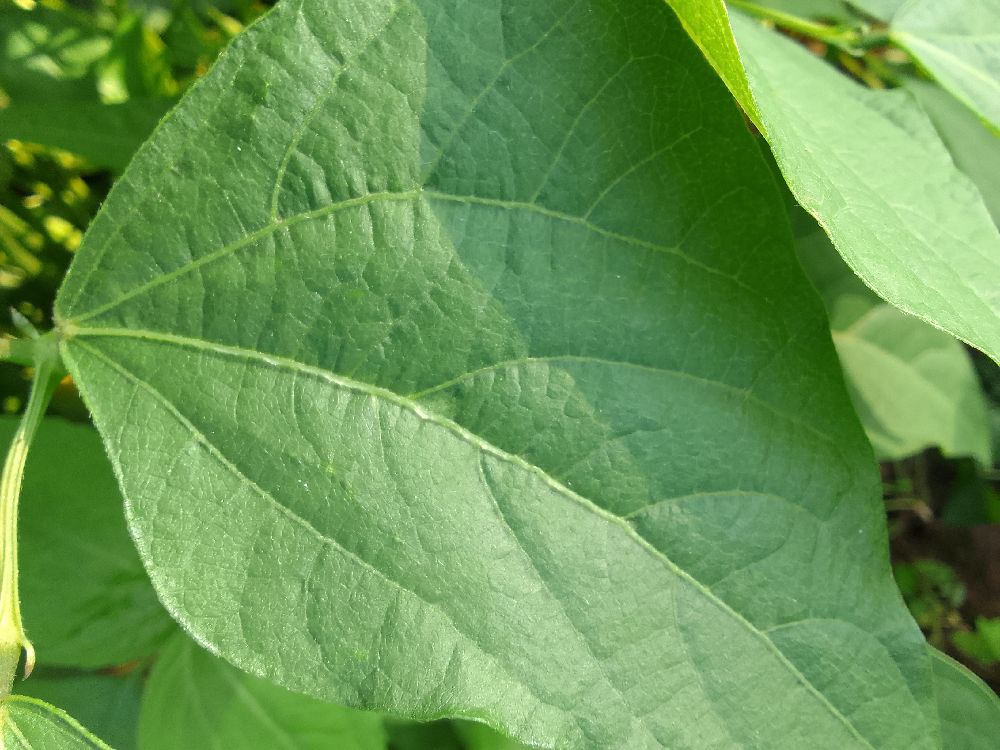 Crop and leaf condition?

common bean, healthy
